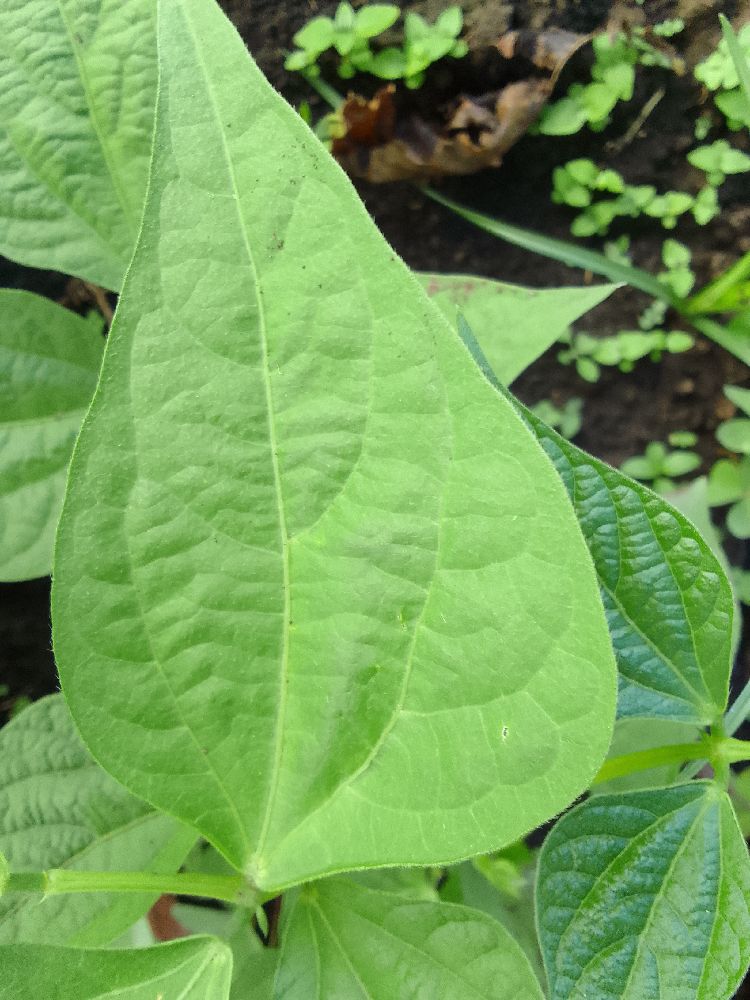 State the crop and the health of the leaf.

common bean, healthy
